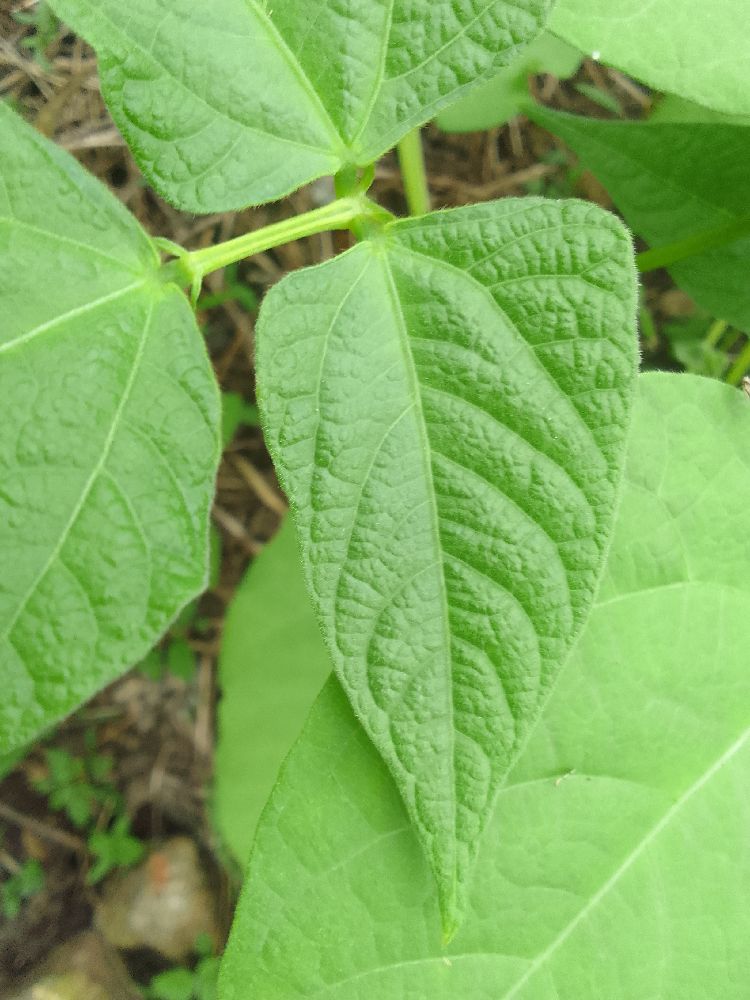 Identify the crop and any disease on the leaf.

common bean, healthy
